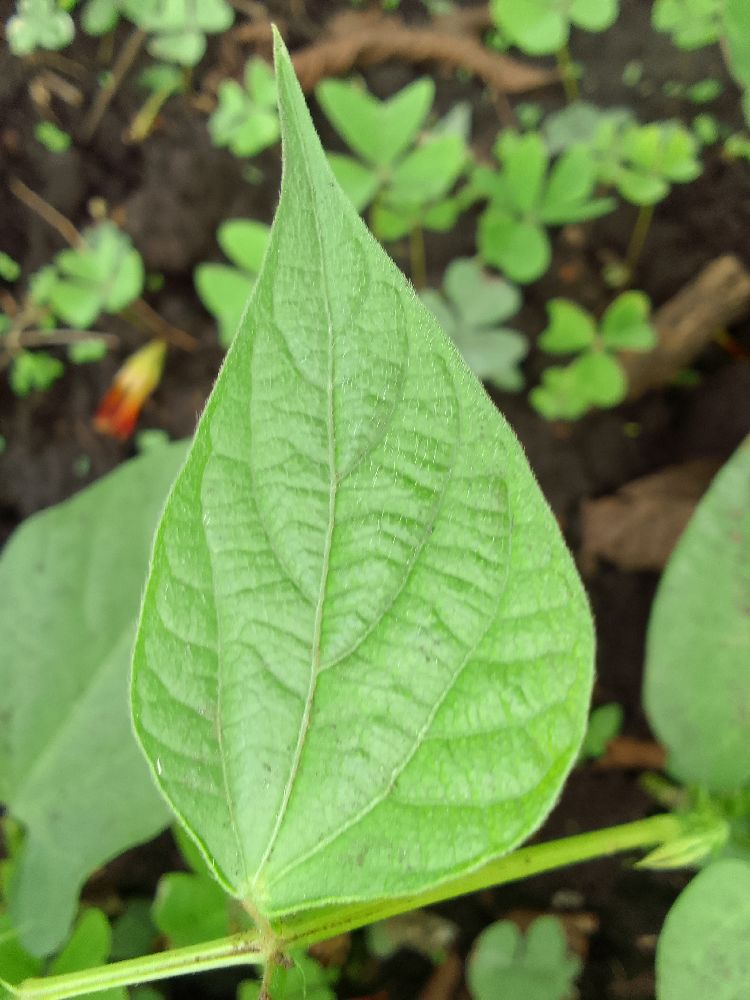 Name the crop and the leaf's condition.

common bean, healthy
